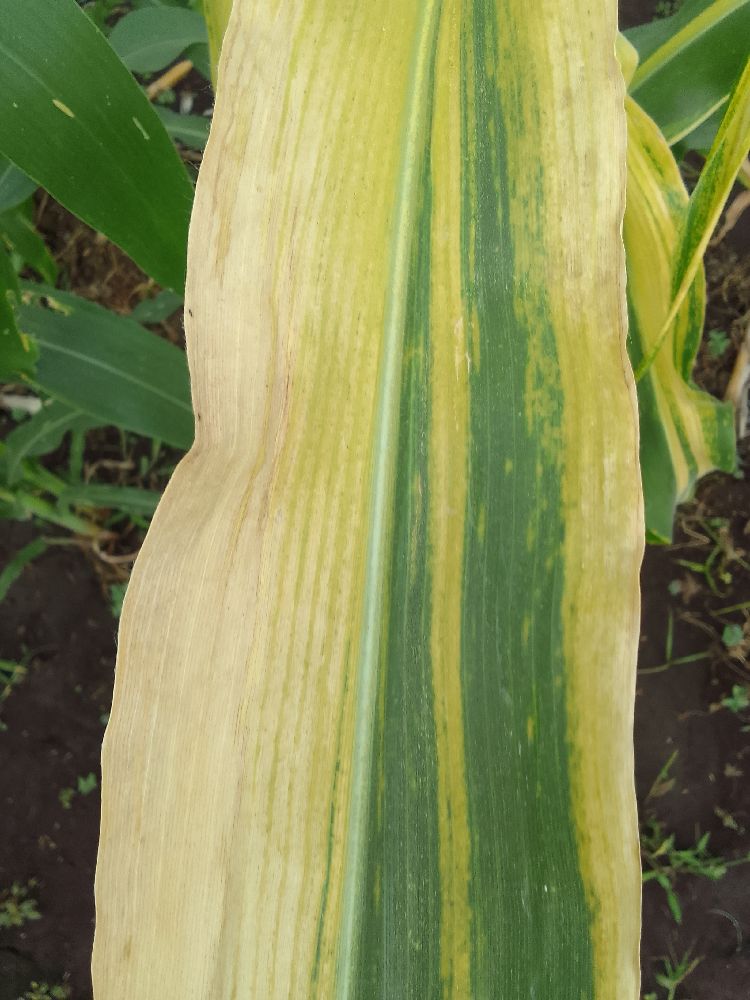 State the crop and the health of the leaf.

maize, maize lethal necrosis
